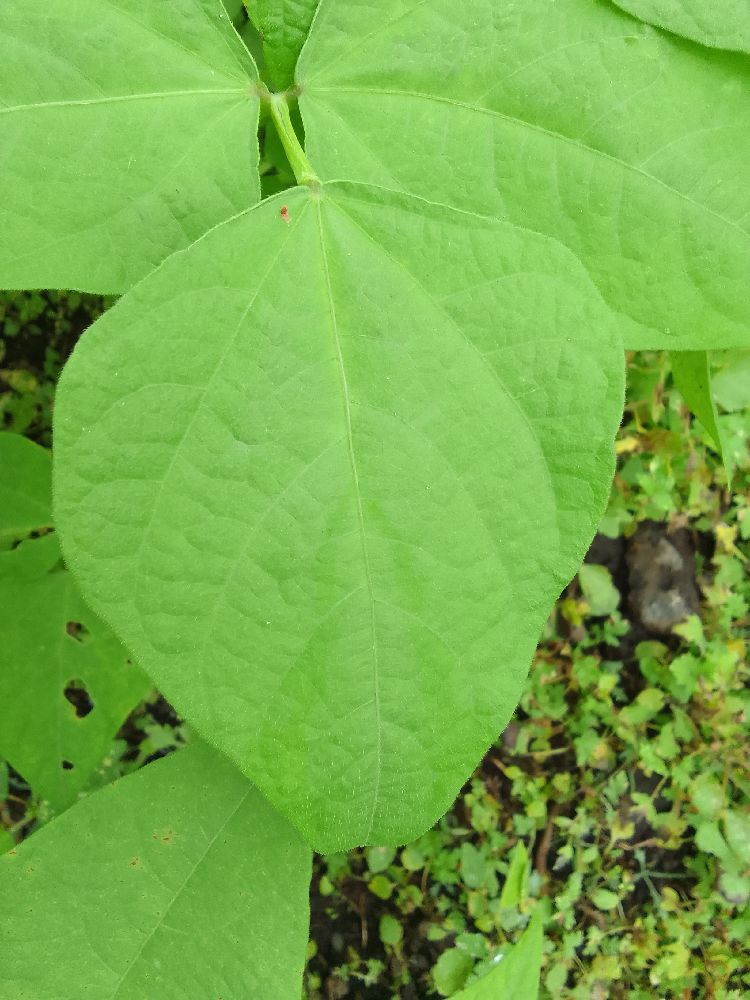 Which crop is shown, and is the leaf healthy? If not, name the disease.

common bean, healthy
